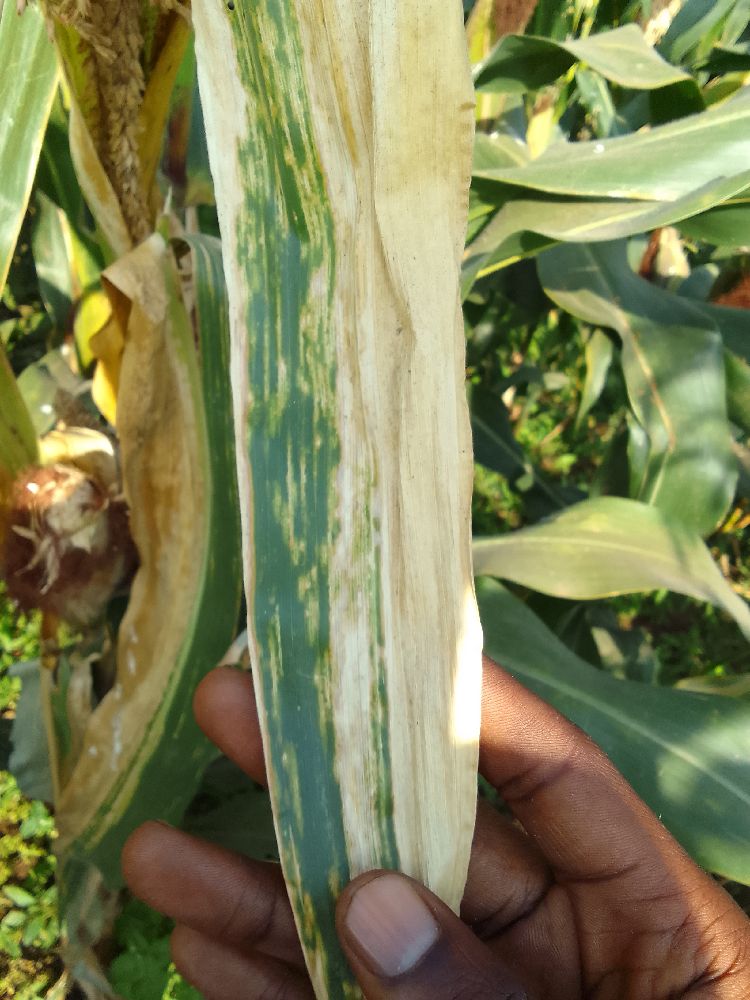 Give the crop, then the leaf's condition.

maize, maize lethal necrosis
